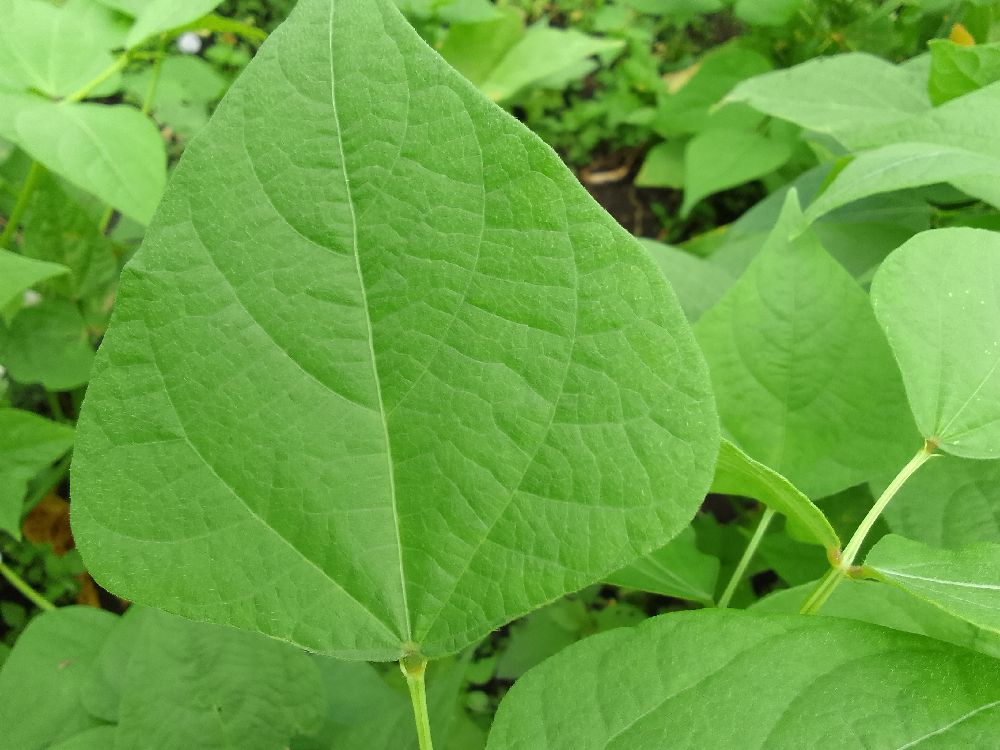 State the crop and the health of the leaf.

common bean, healthy
